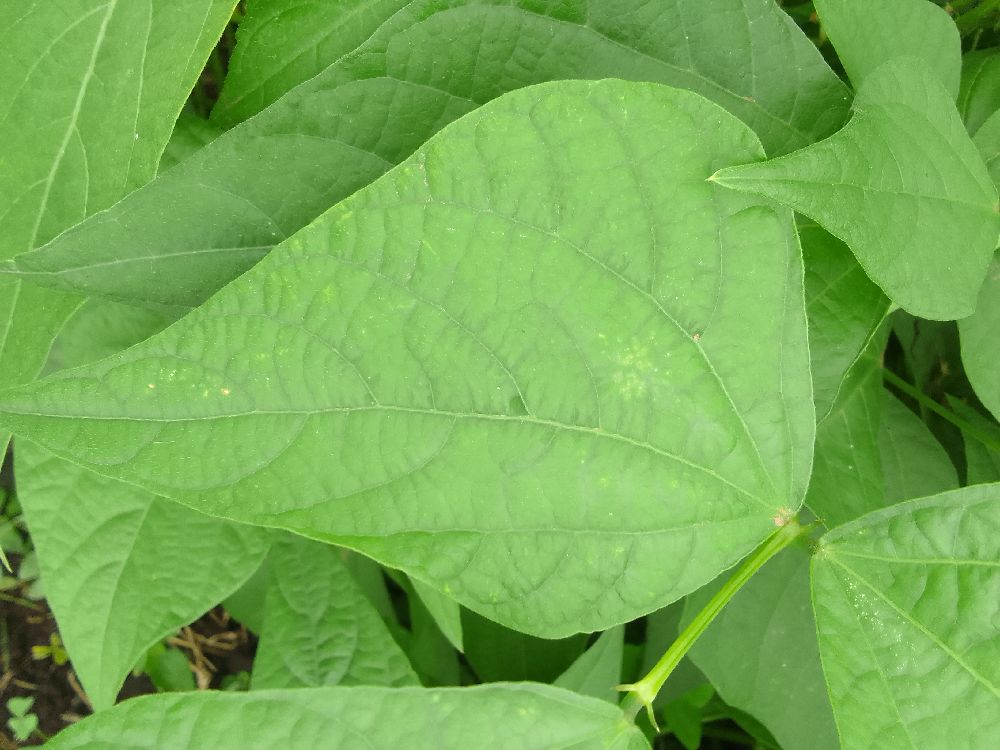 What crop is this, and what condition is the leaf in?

common bean, healthy
